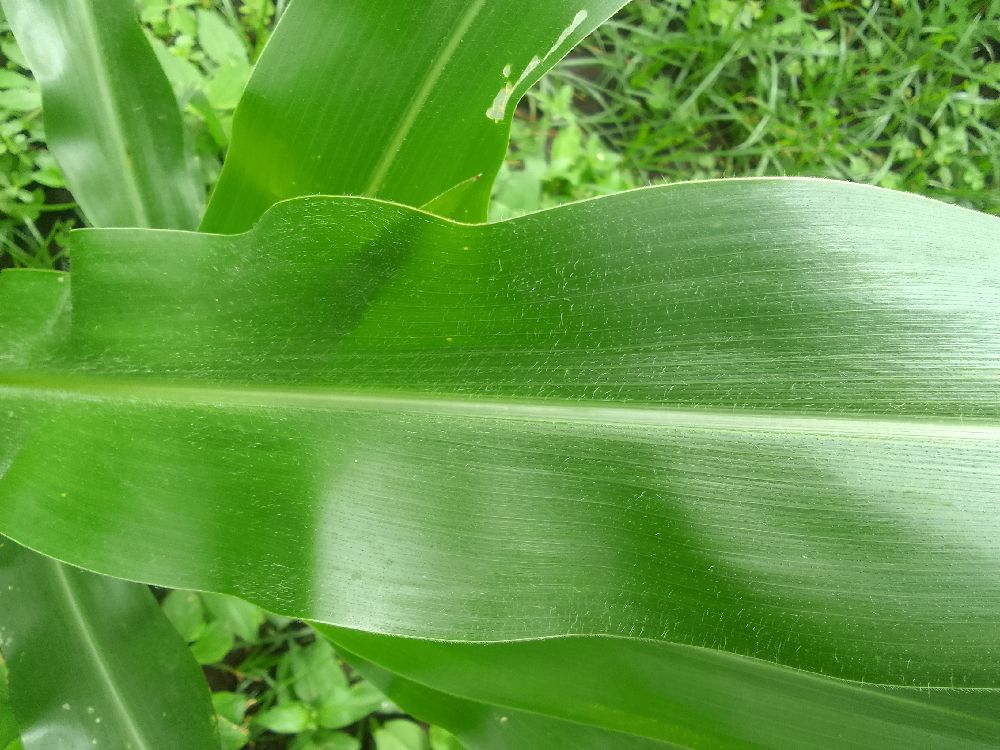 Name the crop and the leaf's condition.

maize, healthy
